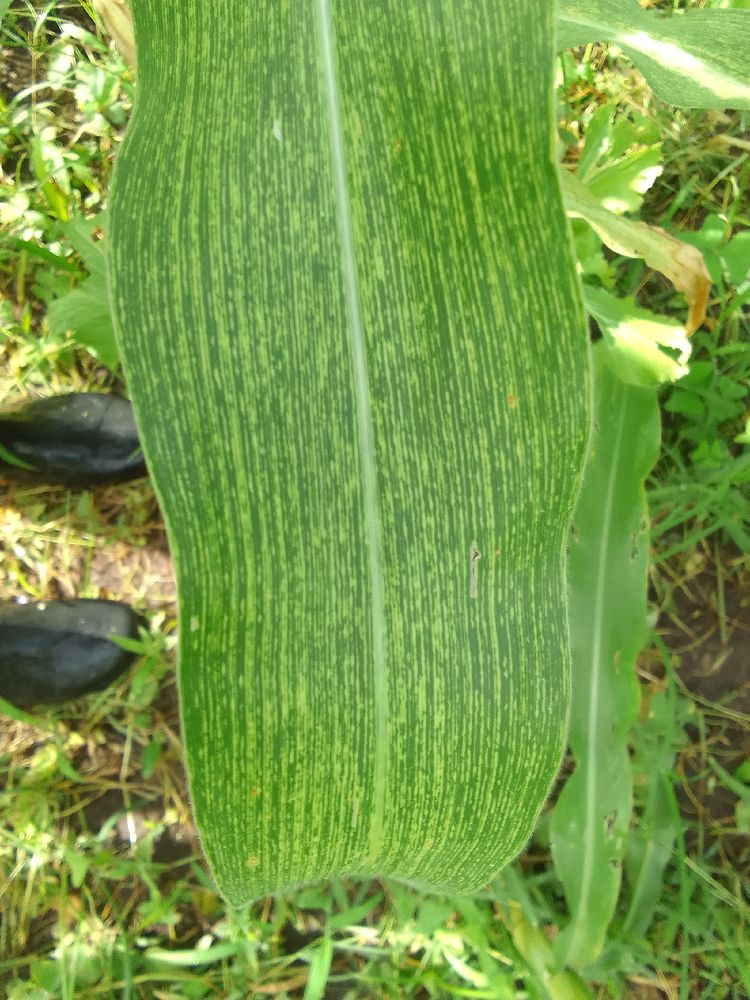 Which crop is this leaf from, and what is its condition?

maize, maize streak virus
